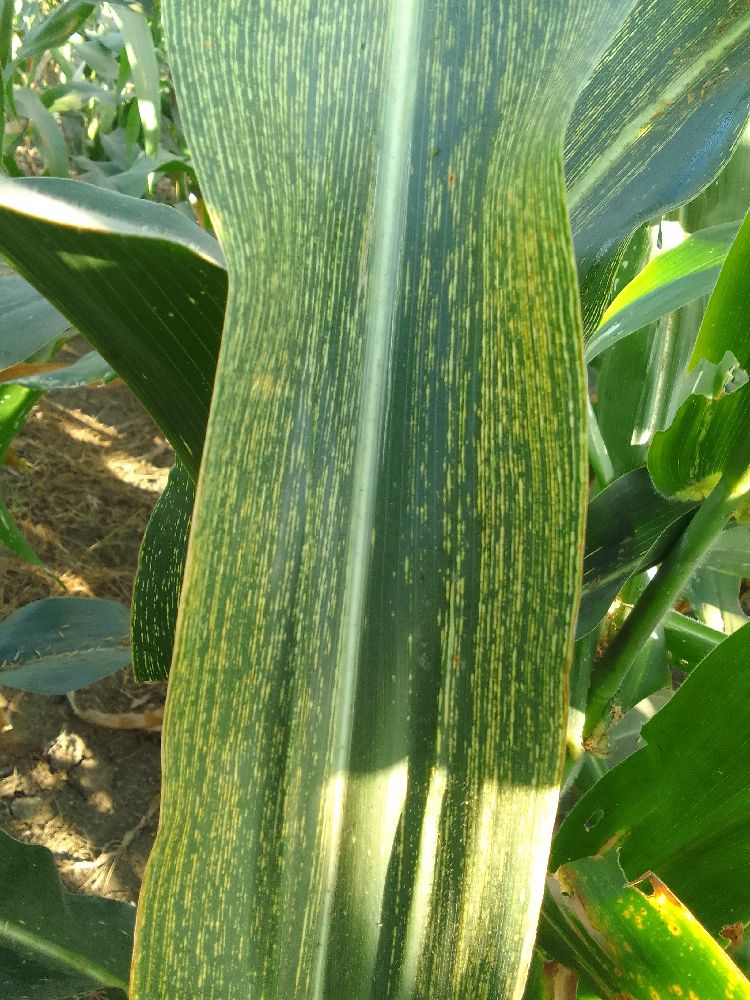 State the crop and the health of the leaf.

maize, maize streak virus
